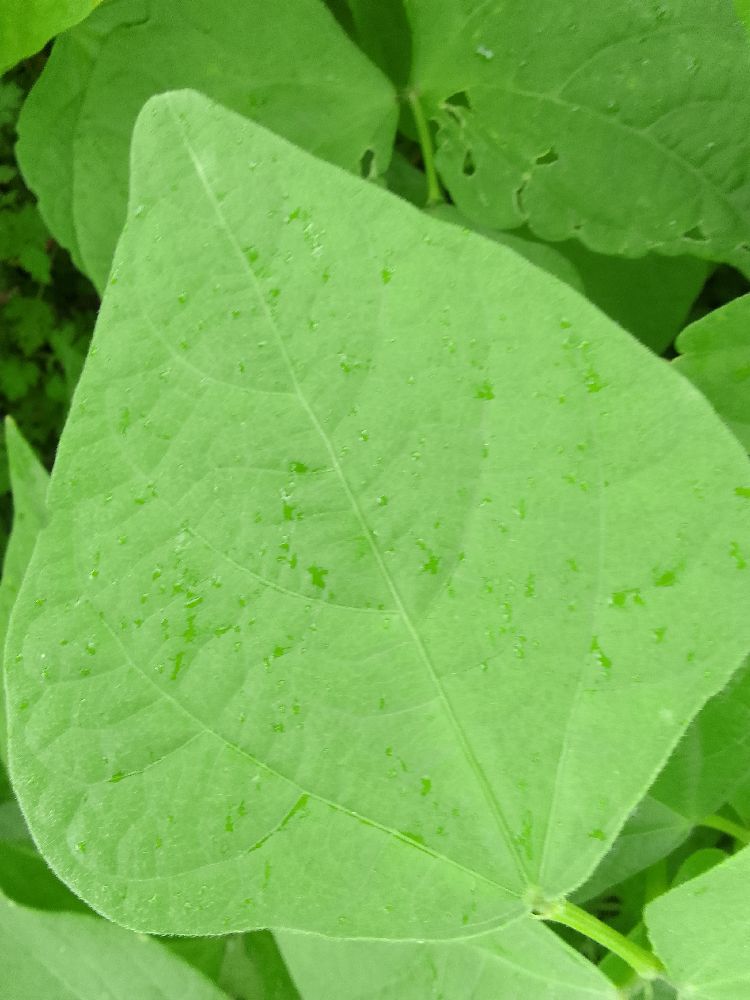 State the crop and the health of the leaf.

common bean, healthy
